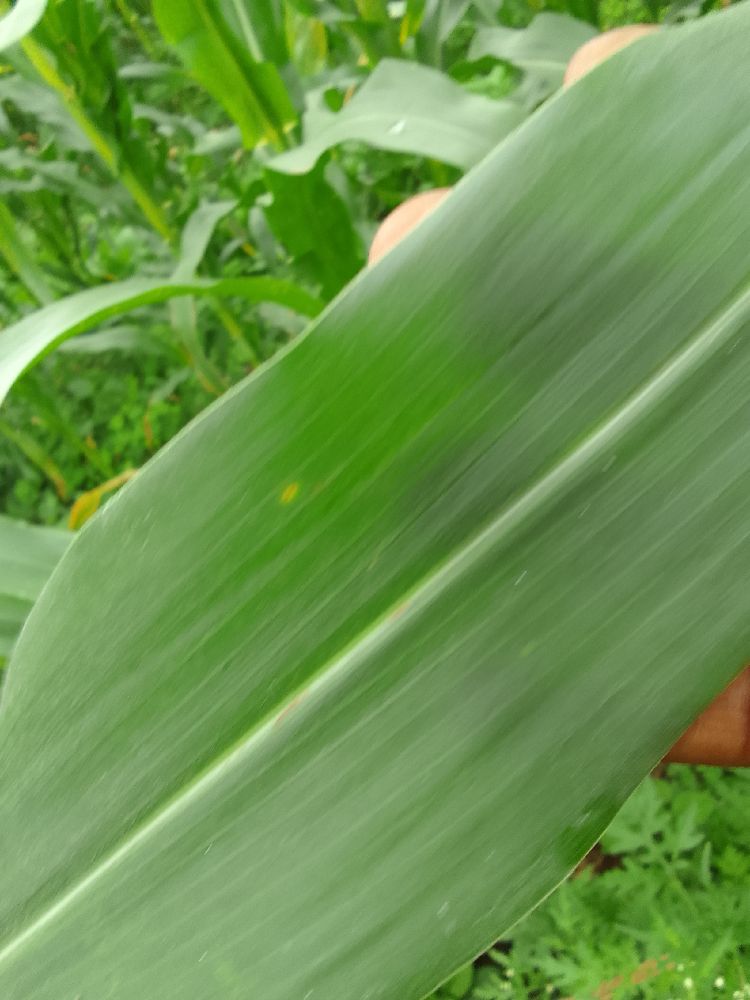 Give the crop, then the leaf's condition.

maize, healthy
